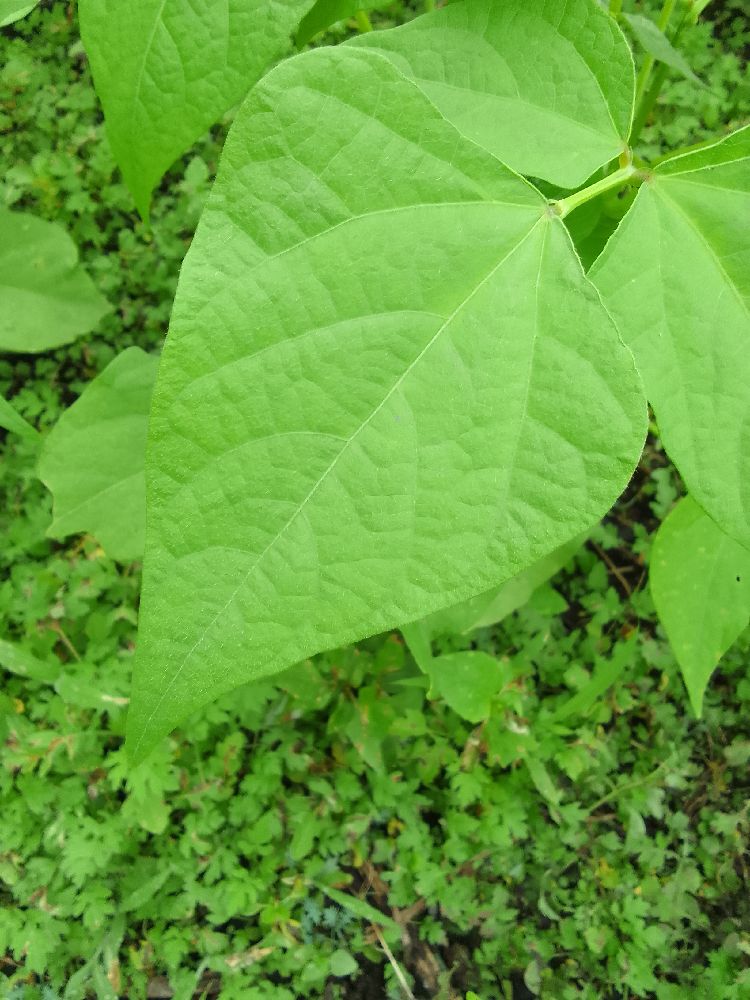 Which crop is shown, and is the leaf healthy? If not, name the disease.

common bean, healthy
